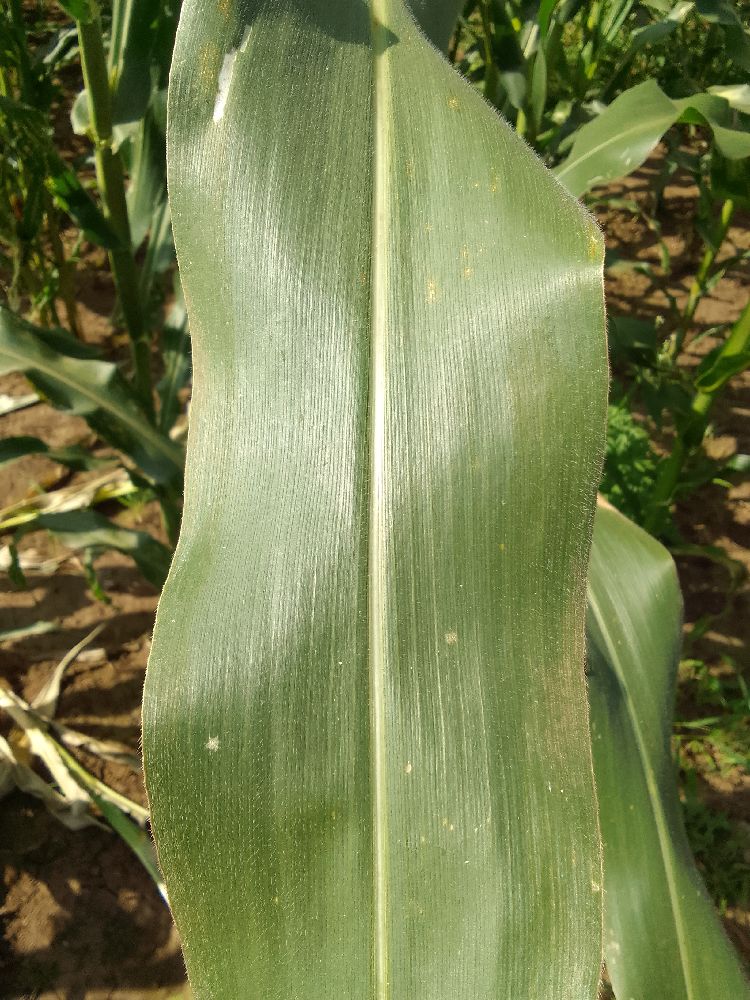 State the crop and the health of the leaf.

maize, healthy
